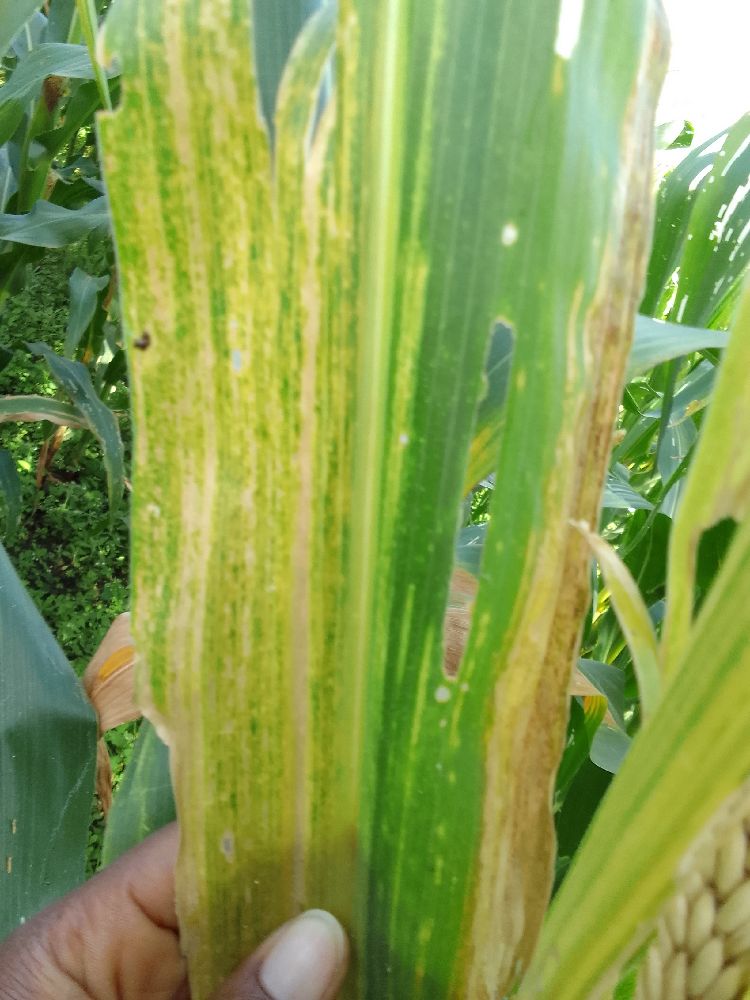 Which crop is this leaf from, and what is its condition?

maize, maize lethal necrosis
